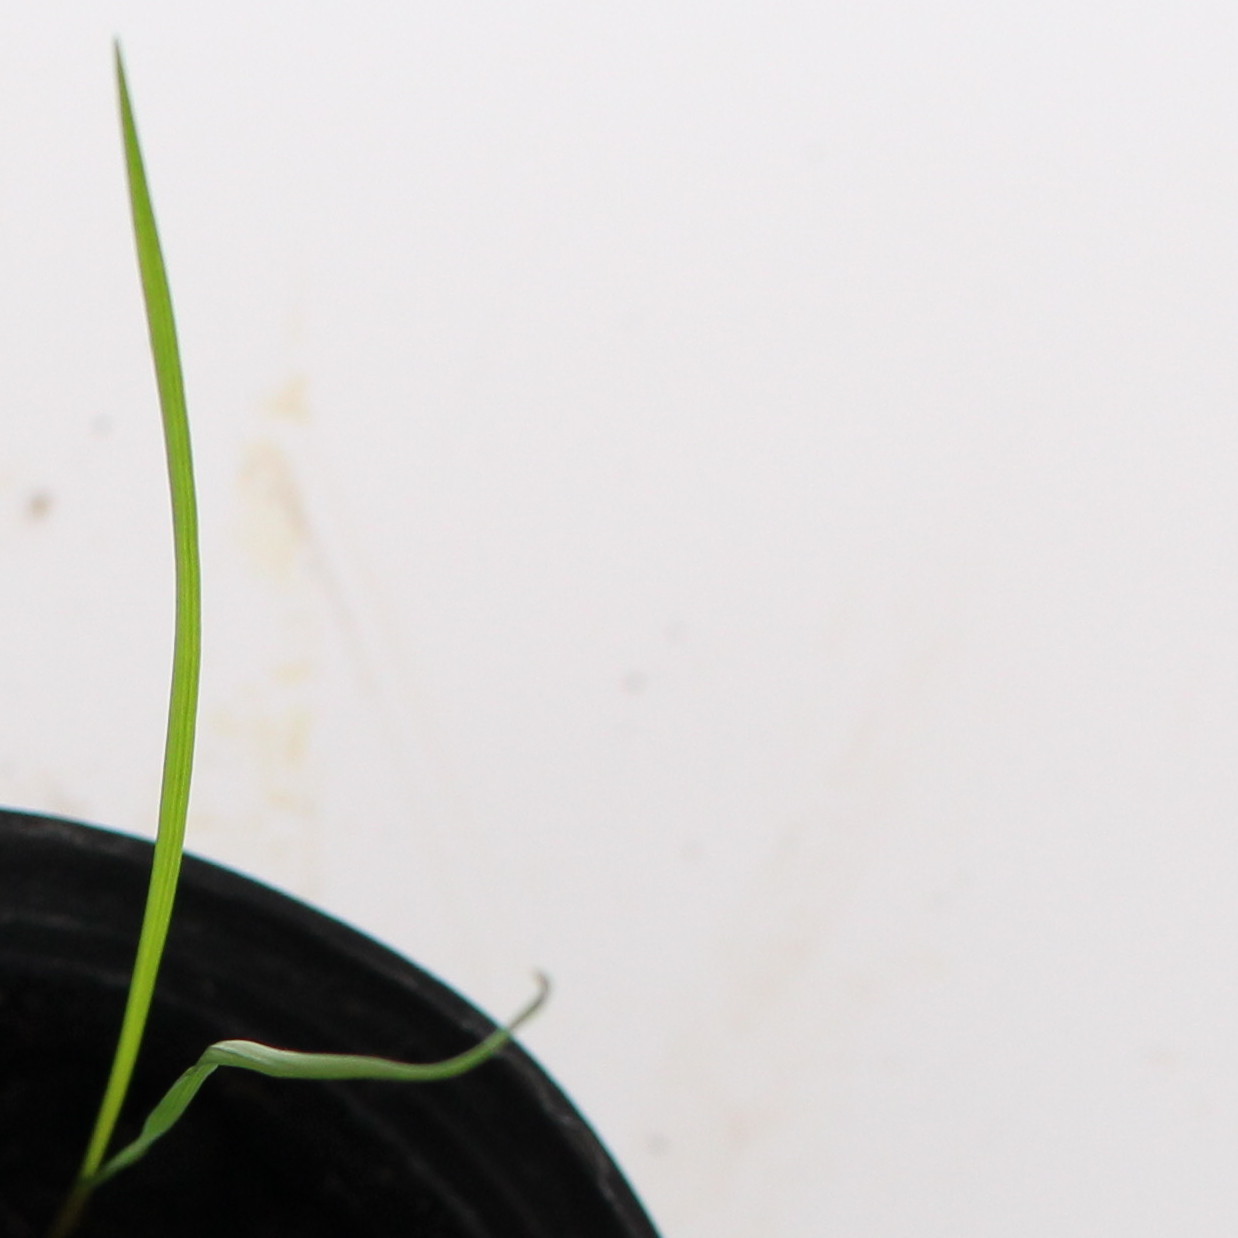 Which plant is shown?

Lolium multiflorum
